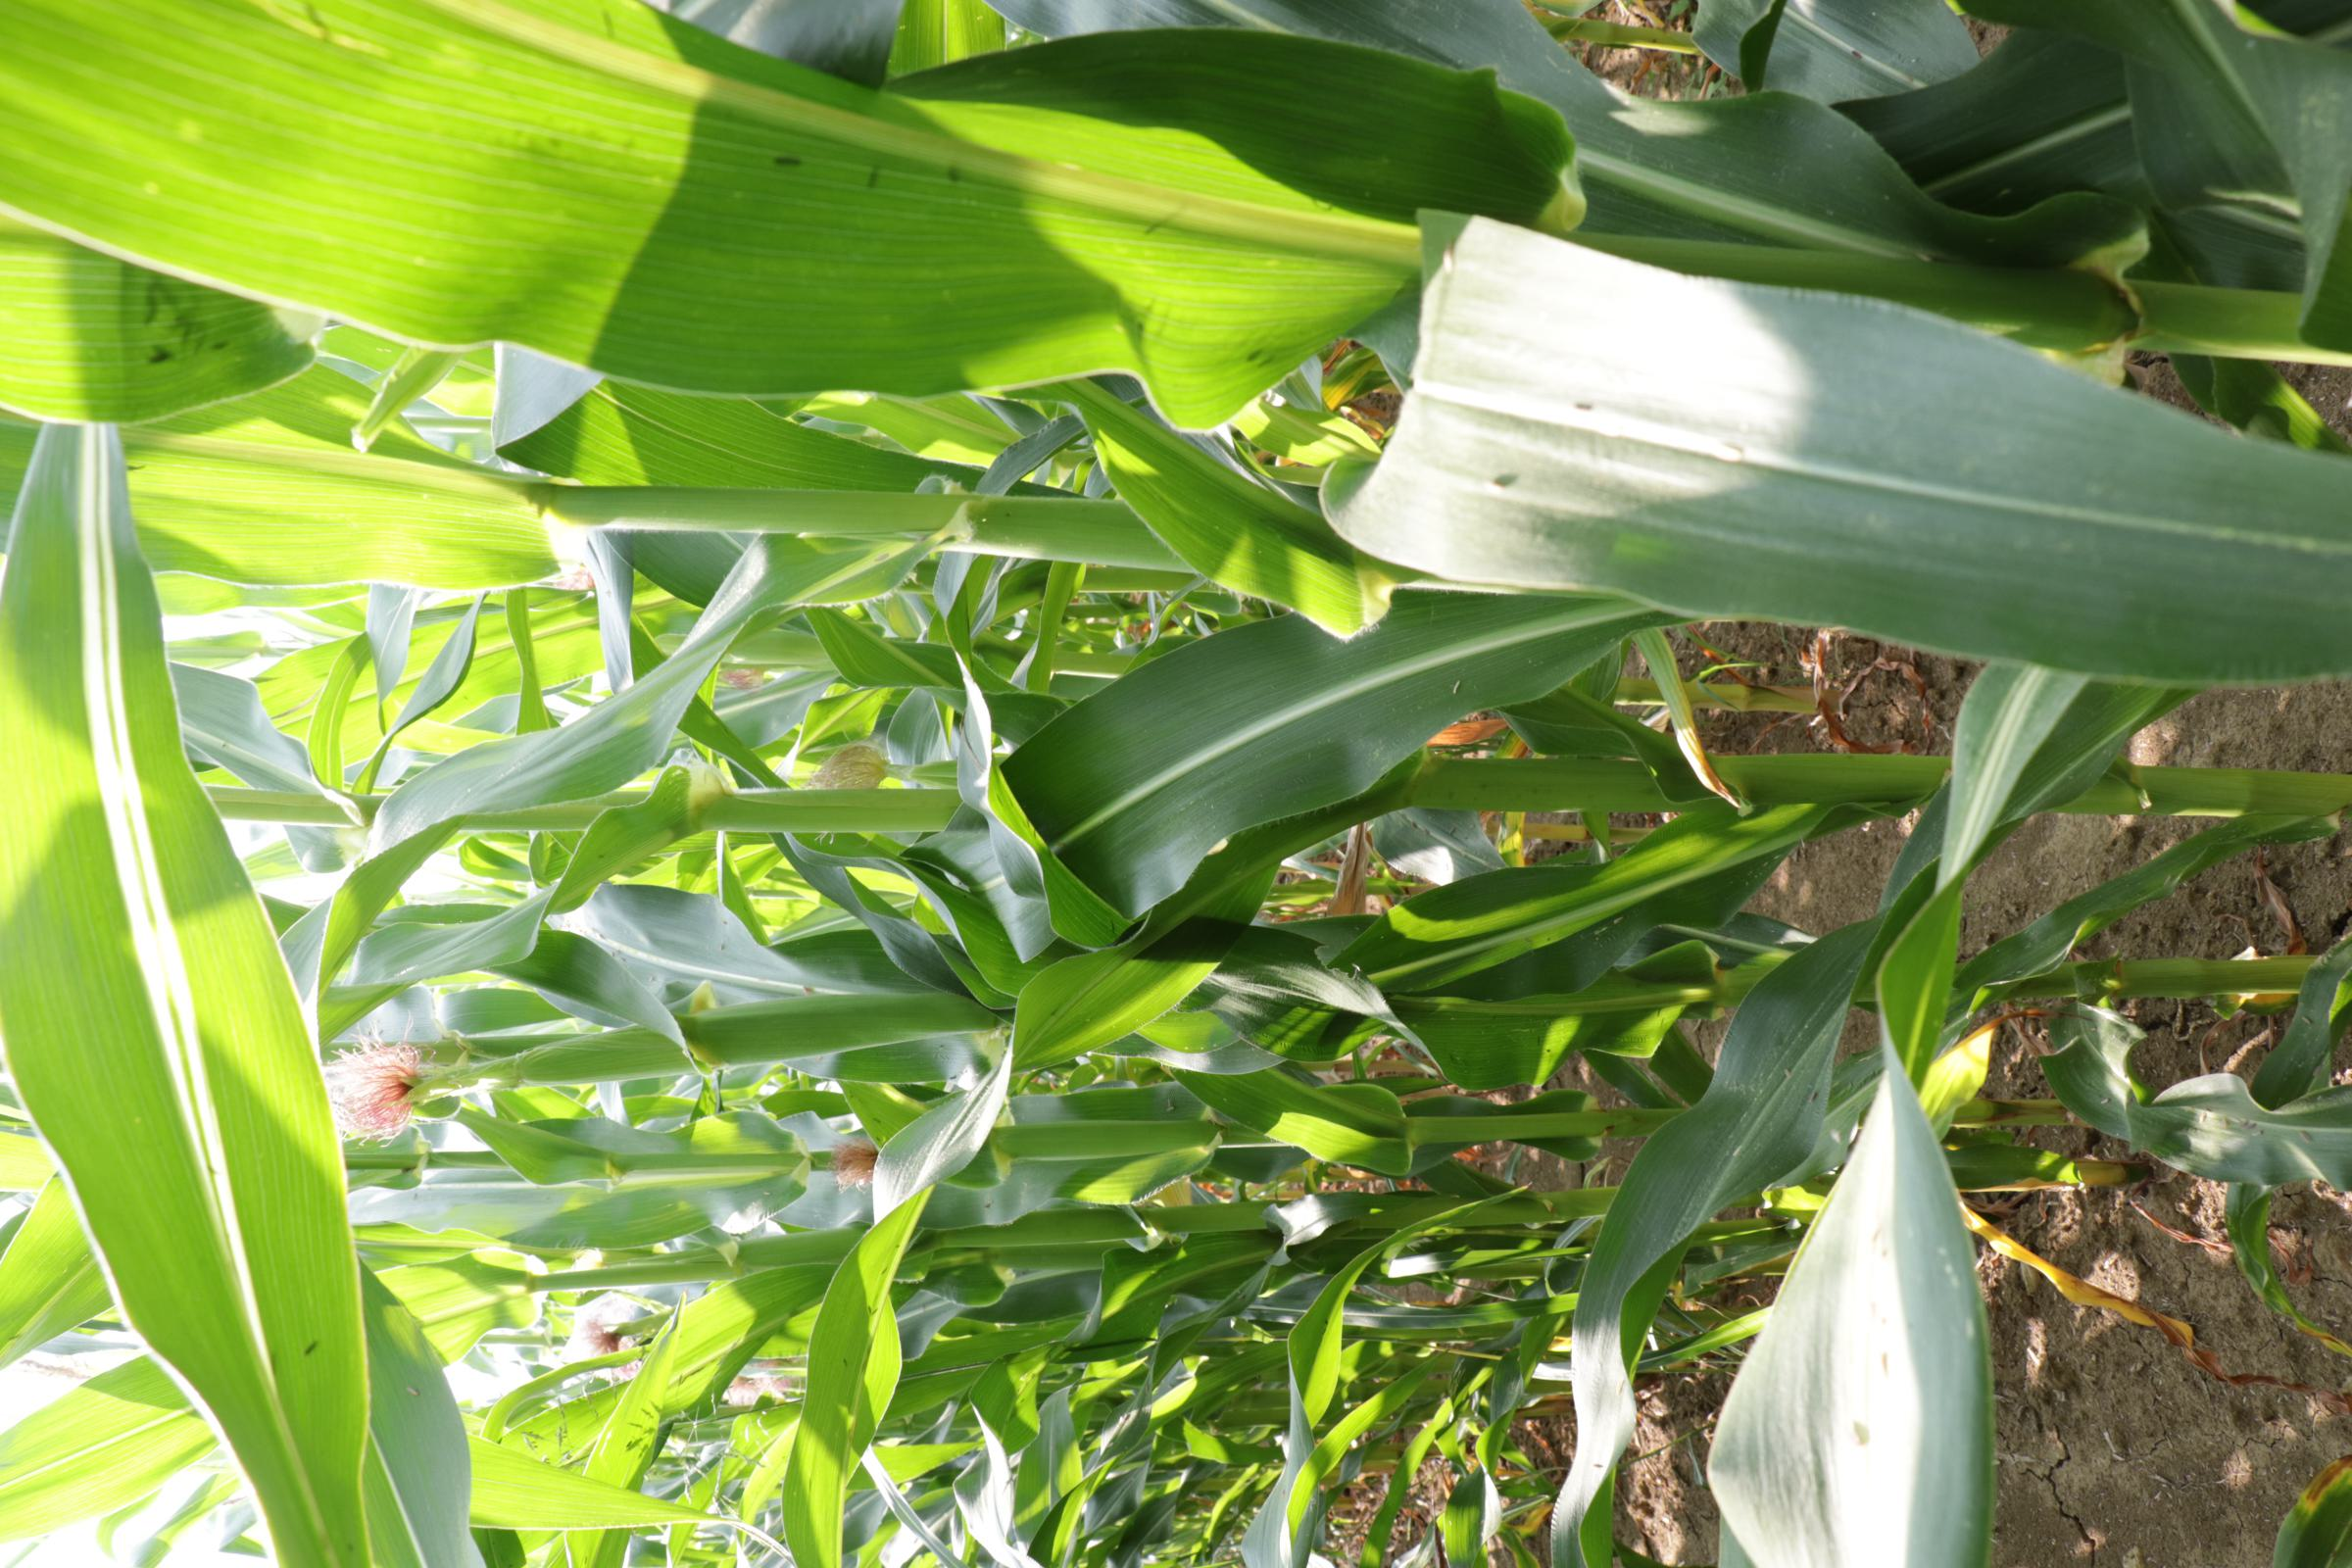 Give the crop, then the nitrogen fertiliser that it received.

maize, reduced nitrogen fertilisation
